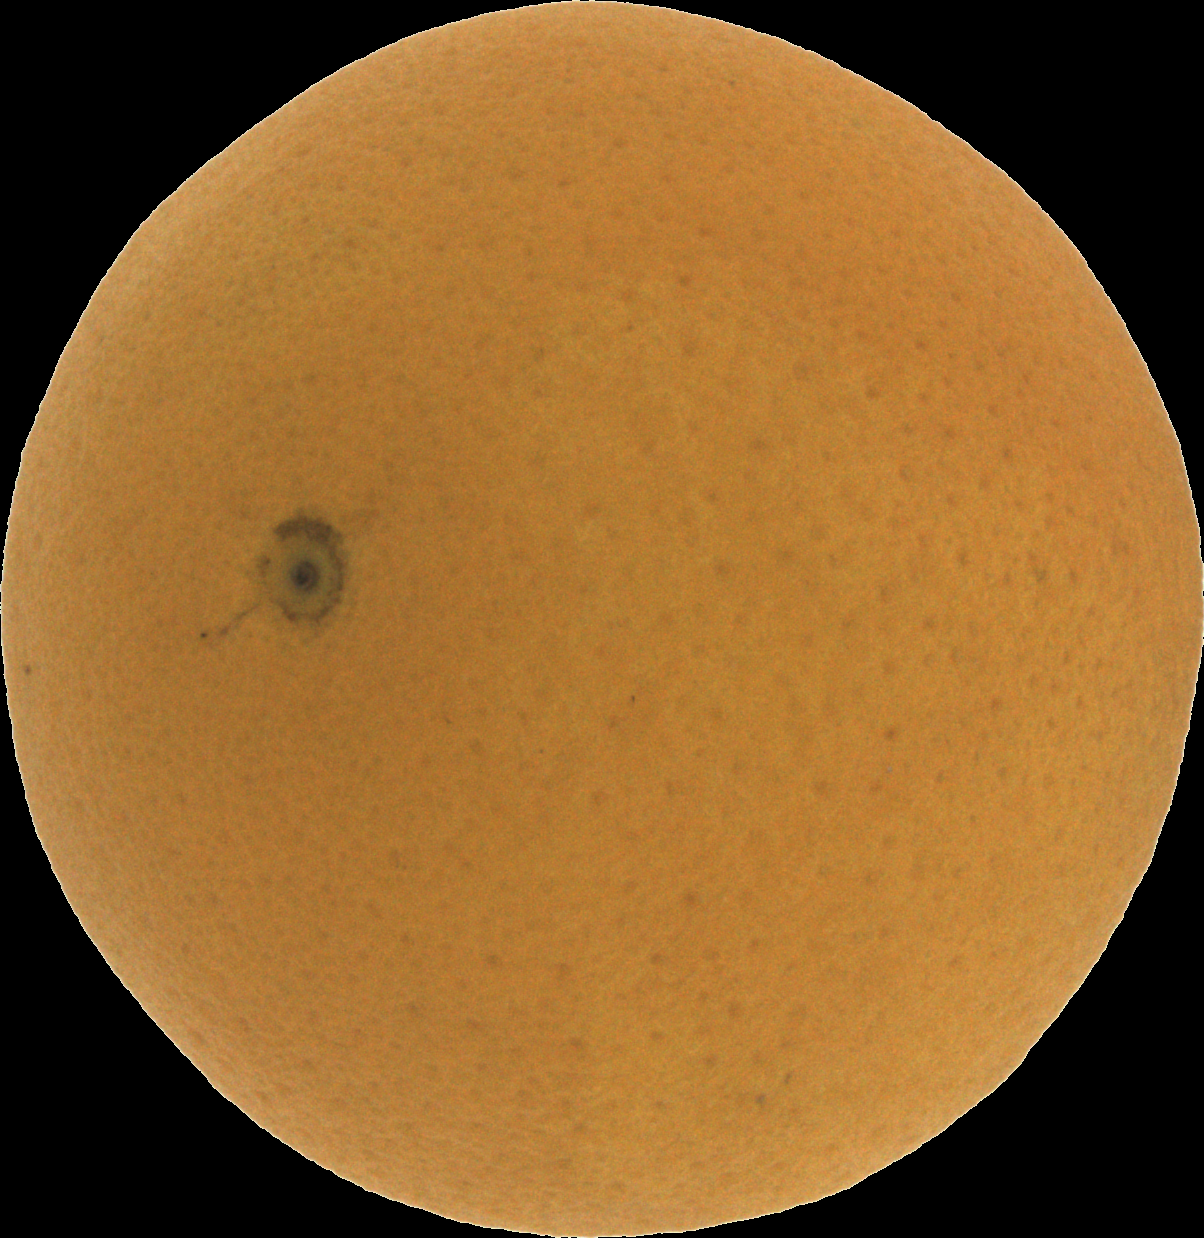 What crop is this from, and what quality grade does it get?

orange, good
